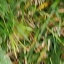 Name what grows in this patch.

grass
